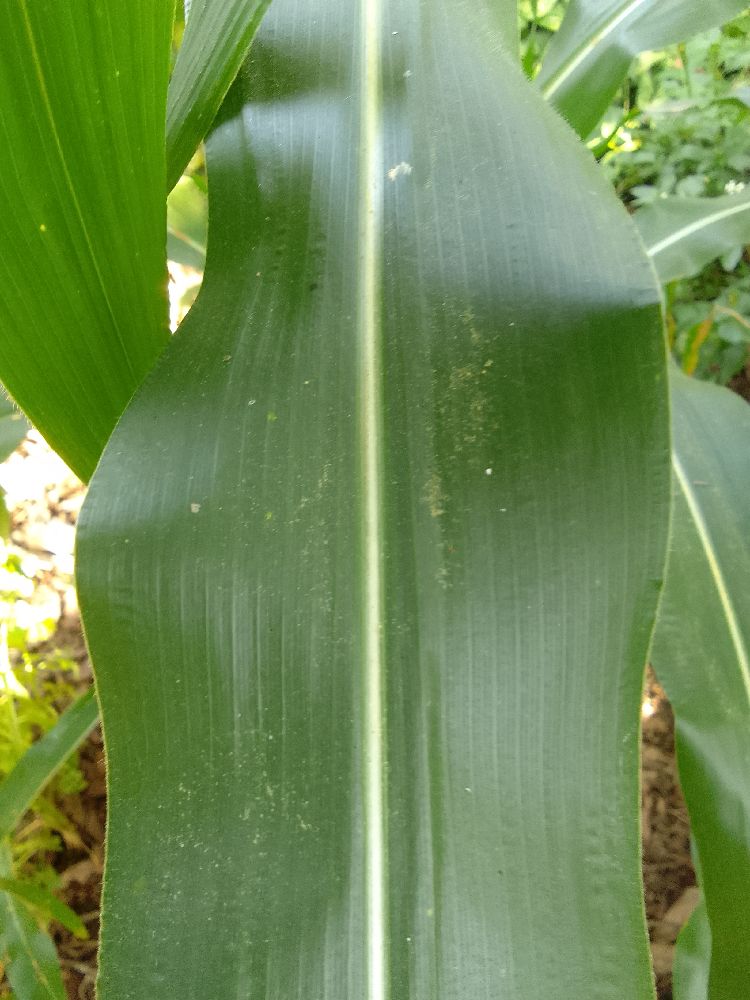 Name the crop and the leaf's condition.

maize, healthy
